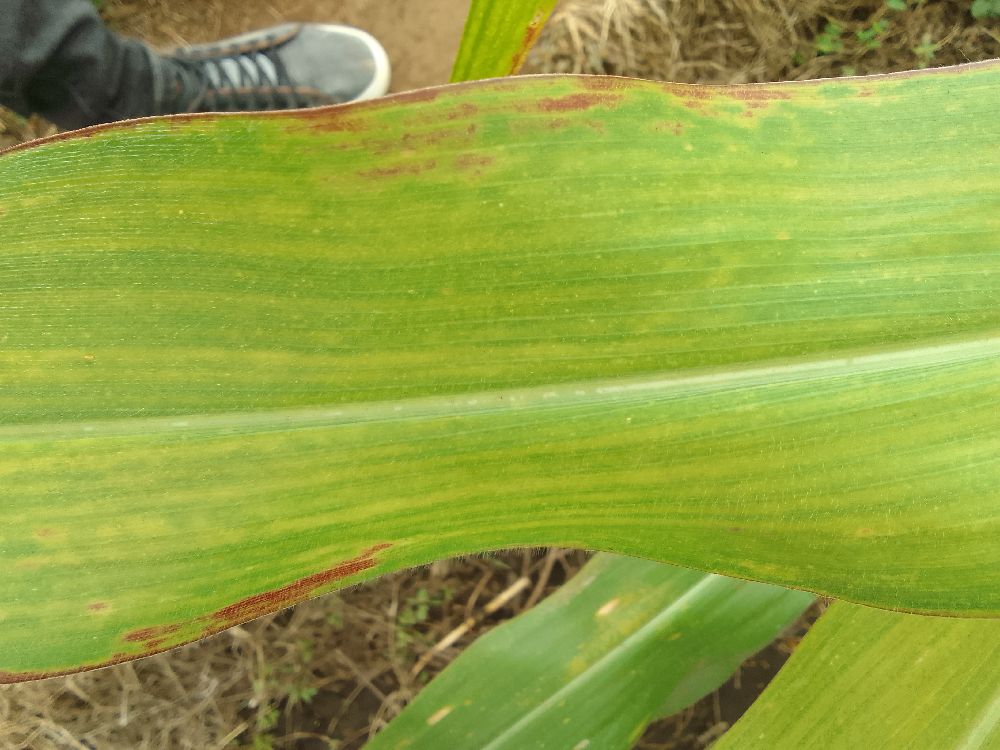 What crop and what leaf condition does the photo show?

maize, maize lethal necrosis
